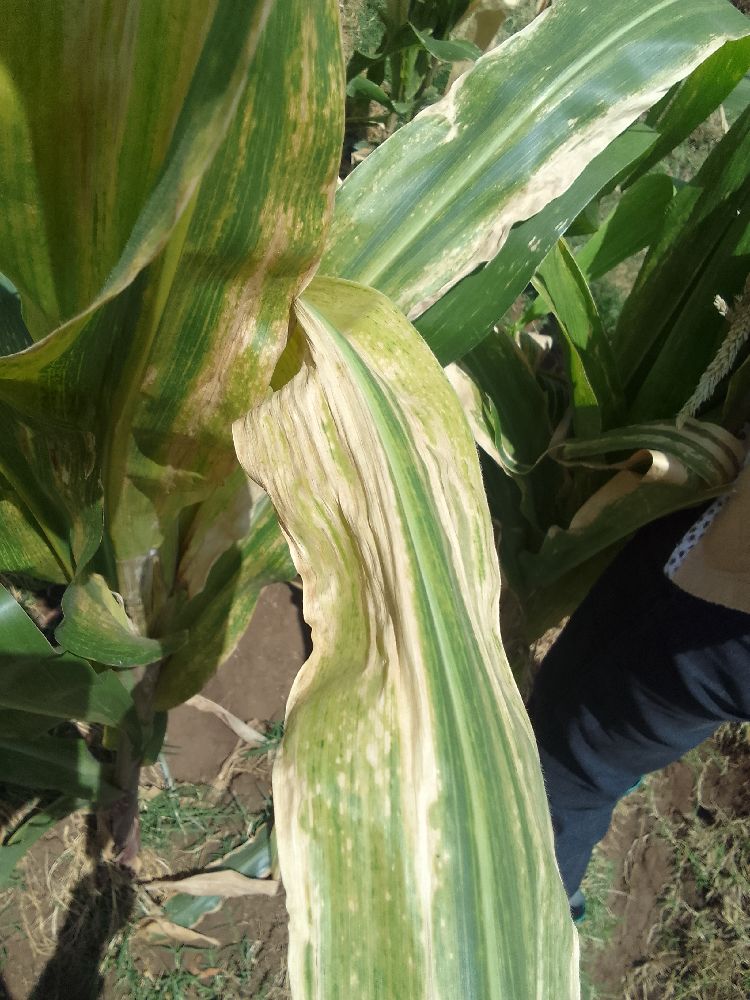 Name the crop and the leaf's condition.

maize, maize lethal necrosis
